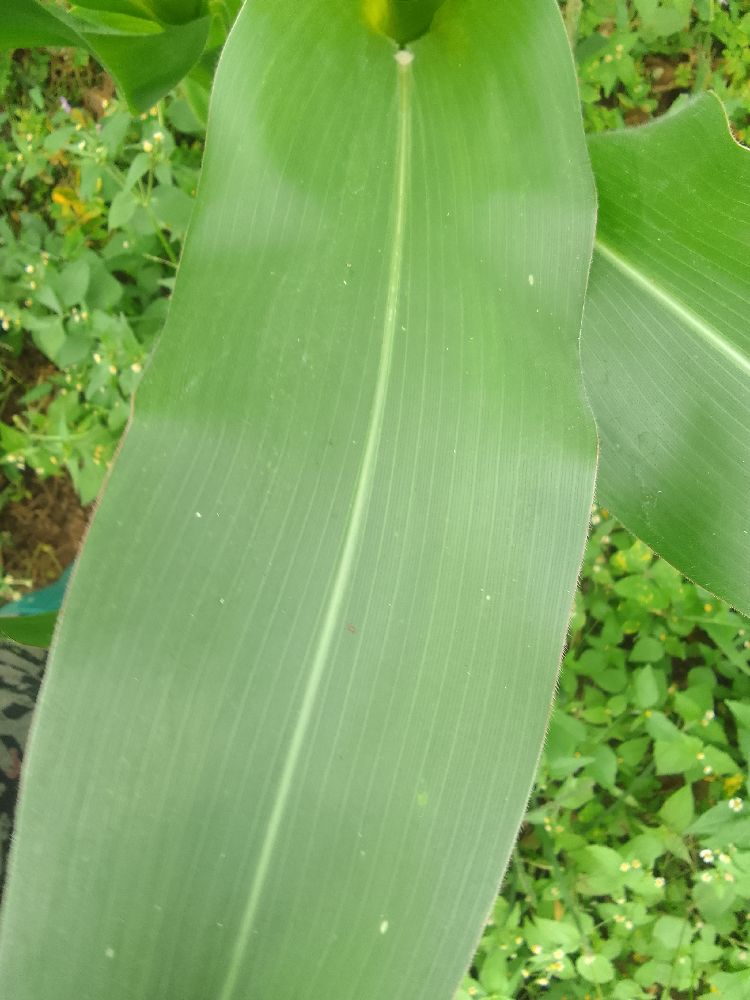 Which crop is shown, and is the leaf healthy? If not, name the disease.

maize, healthy
